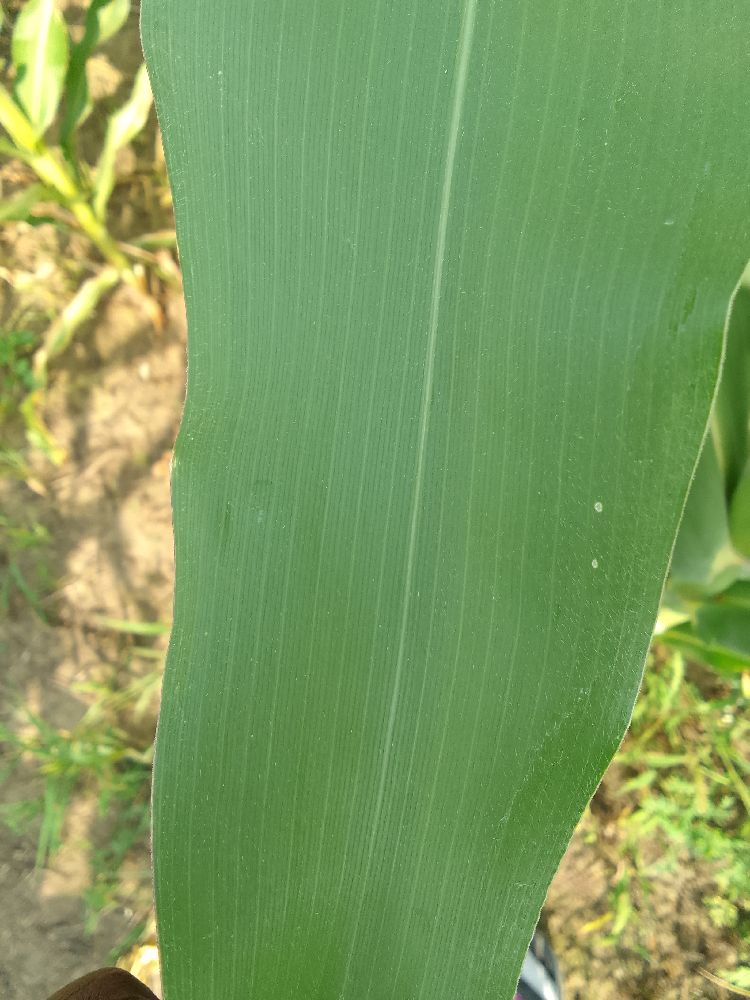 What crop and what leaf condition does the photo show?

maize, healthy
